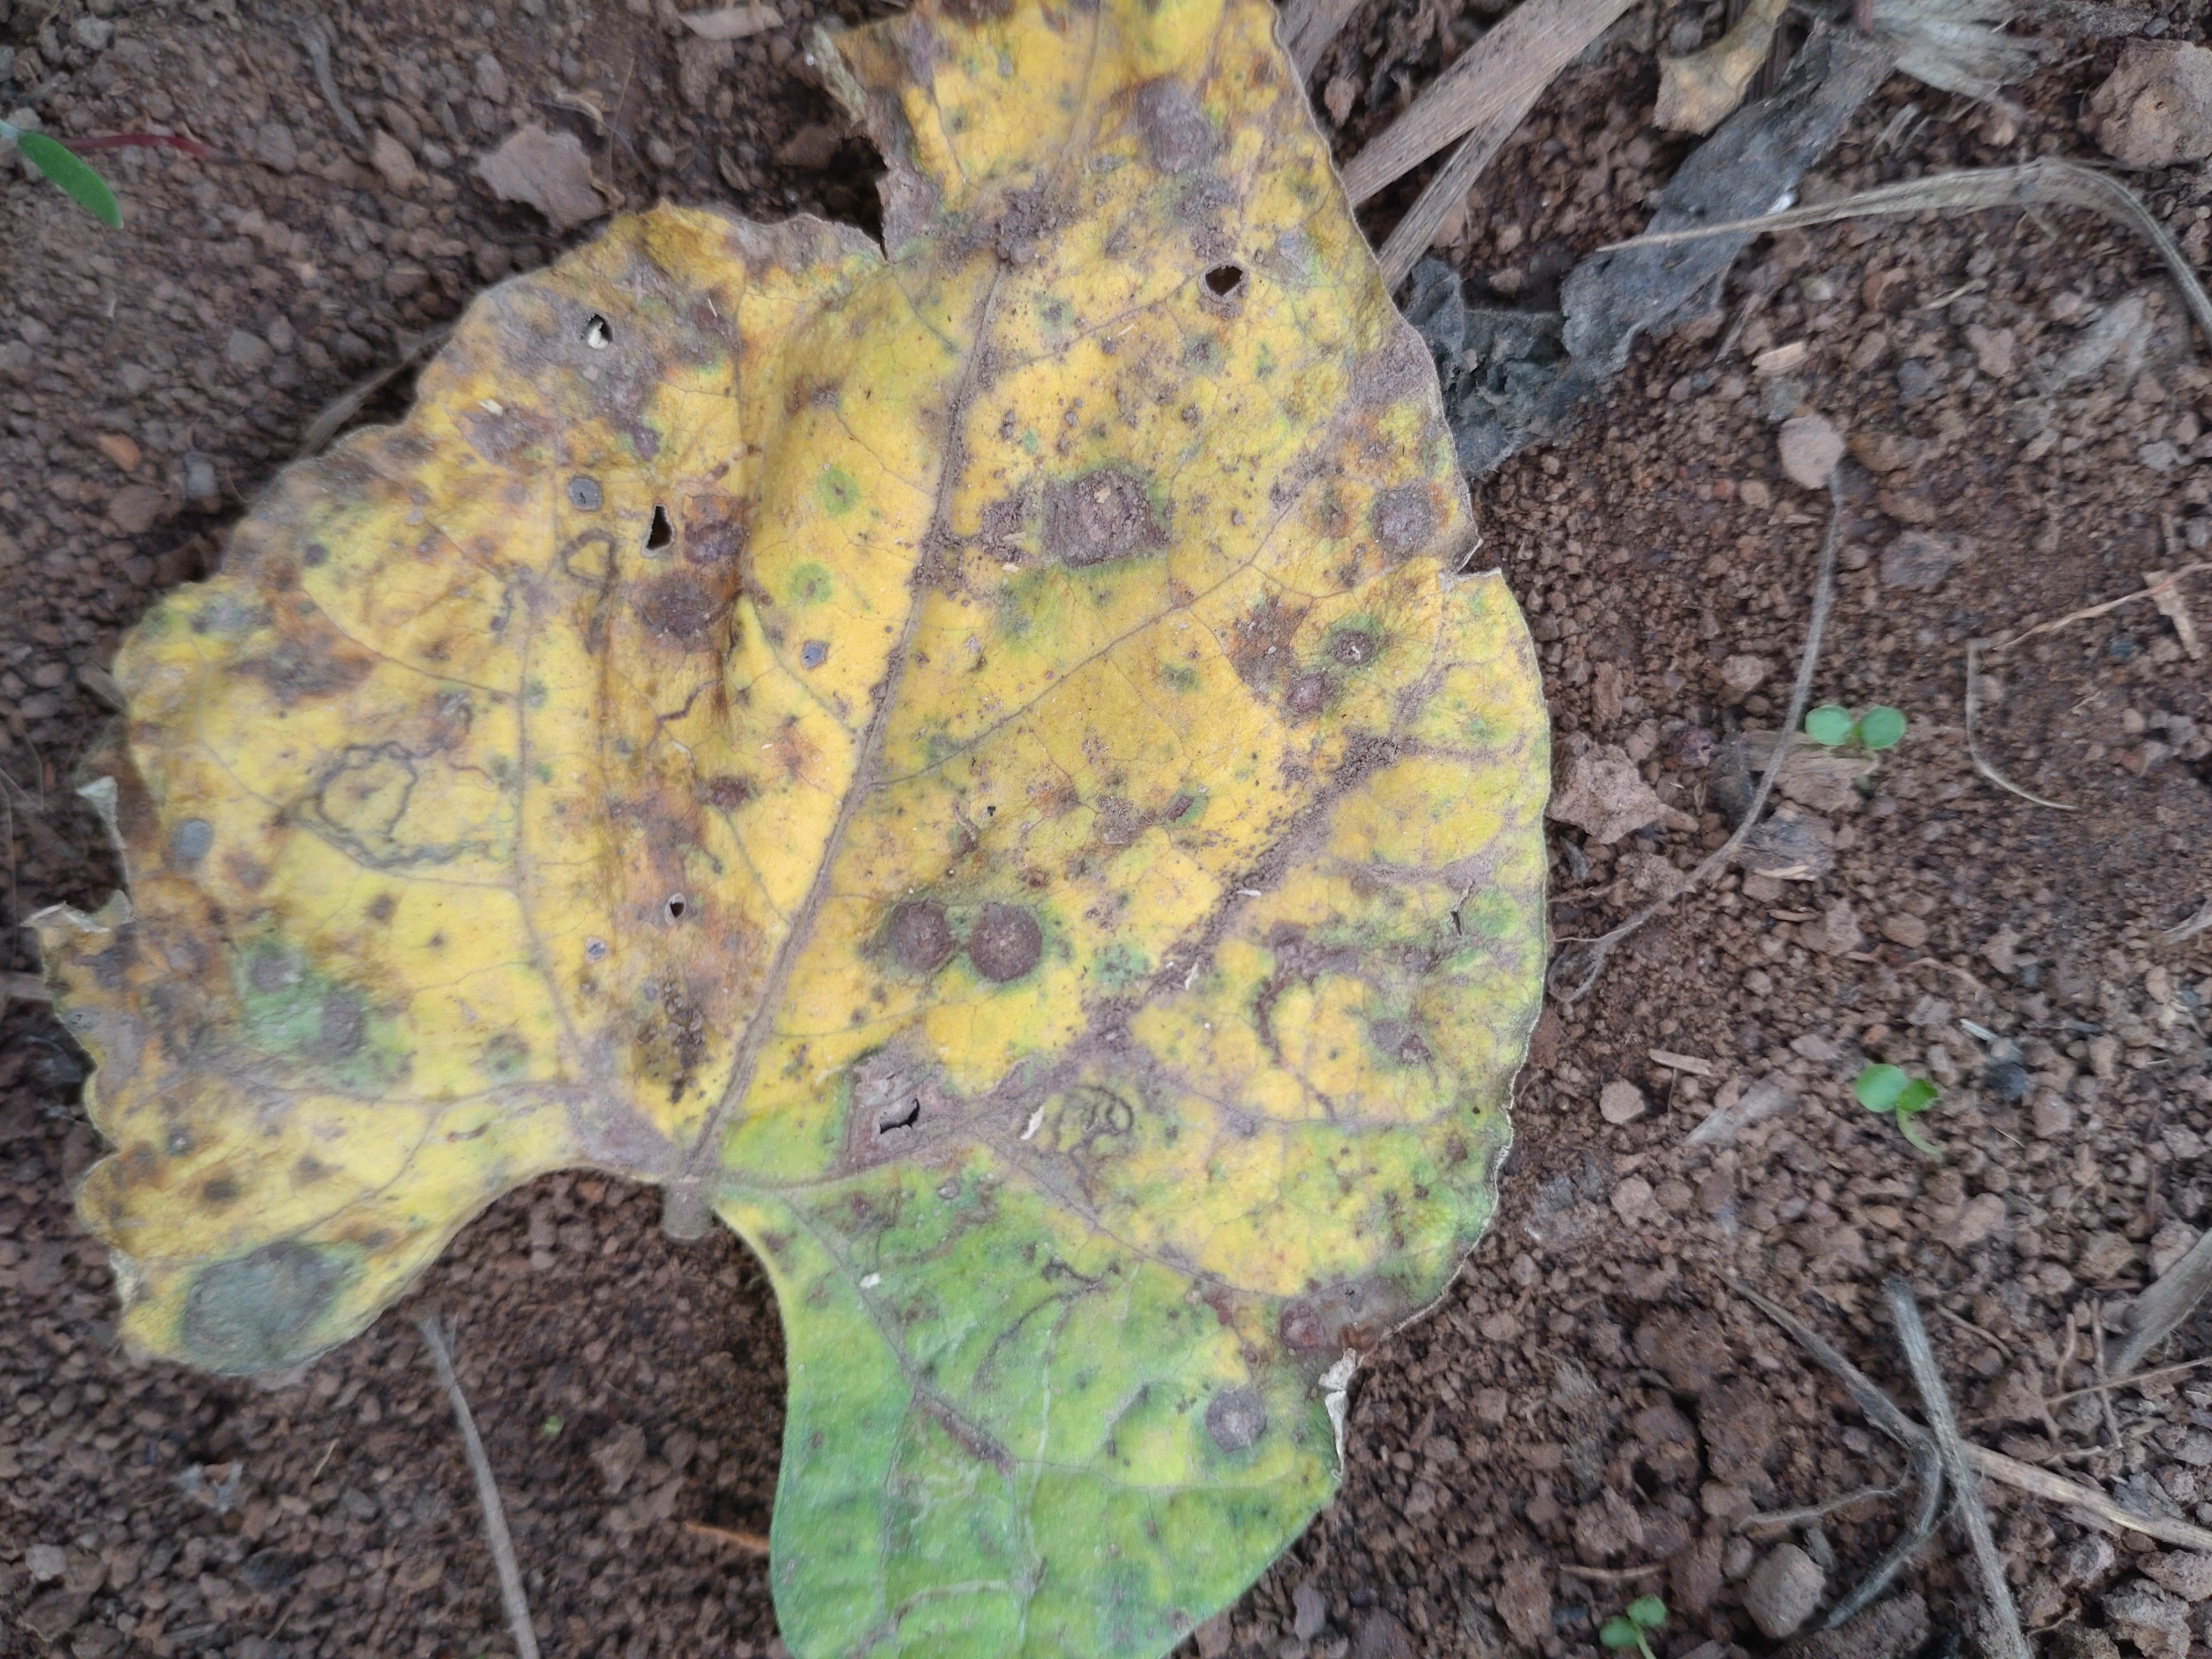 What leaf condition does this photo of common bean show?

rust
